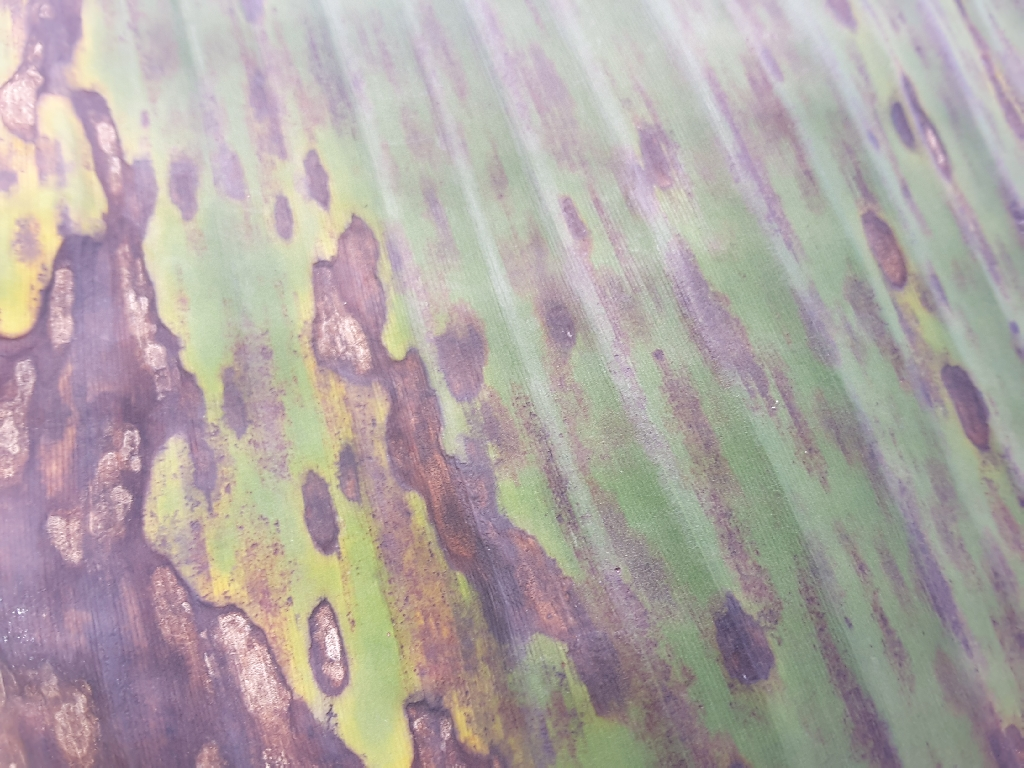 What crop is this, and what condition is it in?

banana, black sigatoka
